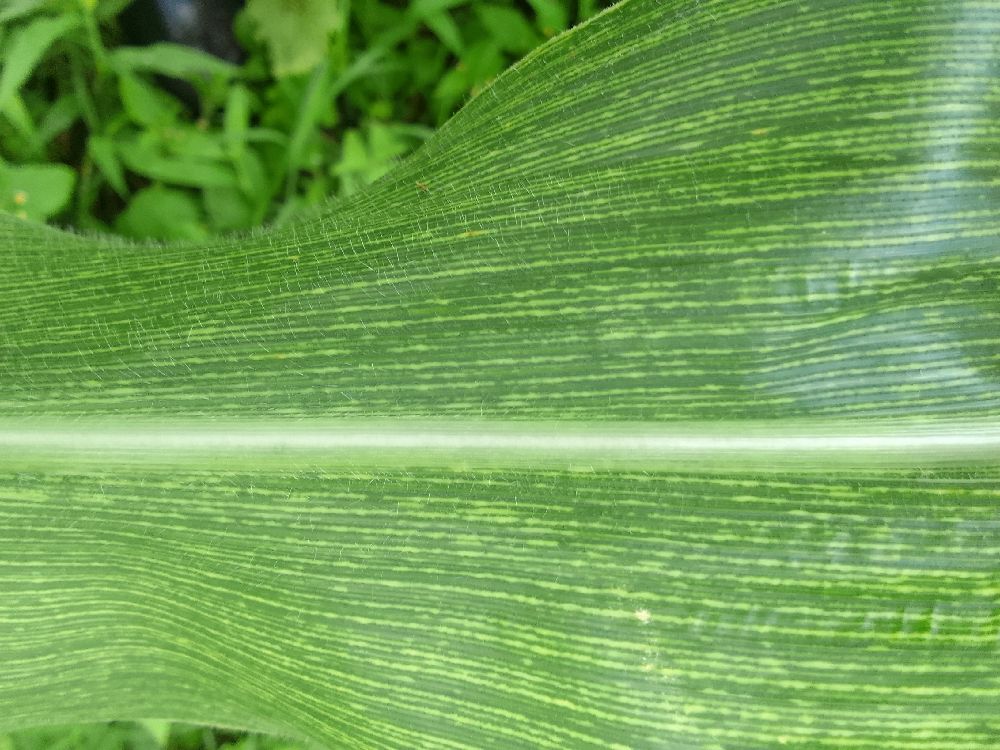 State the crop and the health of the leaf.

maize, maize streak virus
